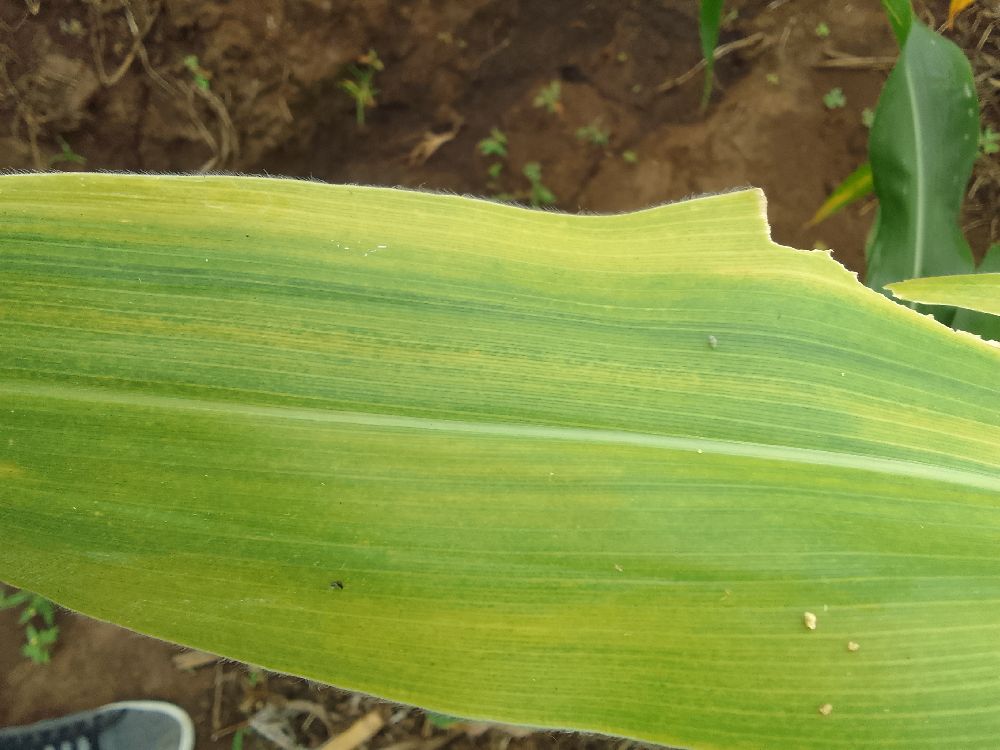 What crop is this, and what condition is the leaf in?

maize, maize lethal necrosis
